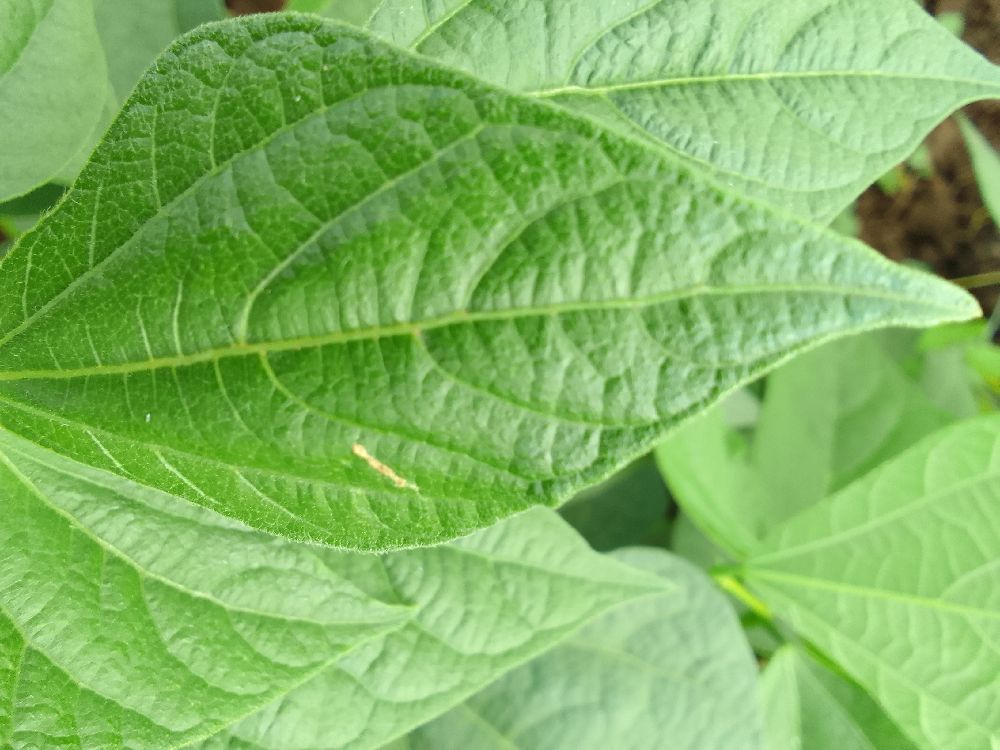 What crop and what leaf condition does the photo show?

common bean, healthy
